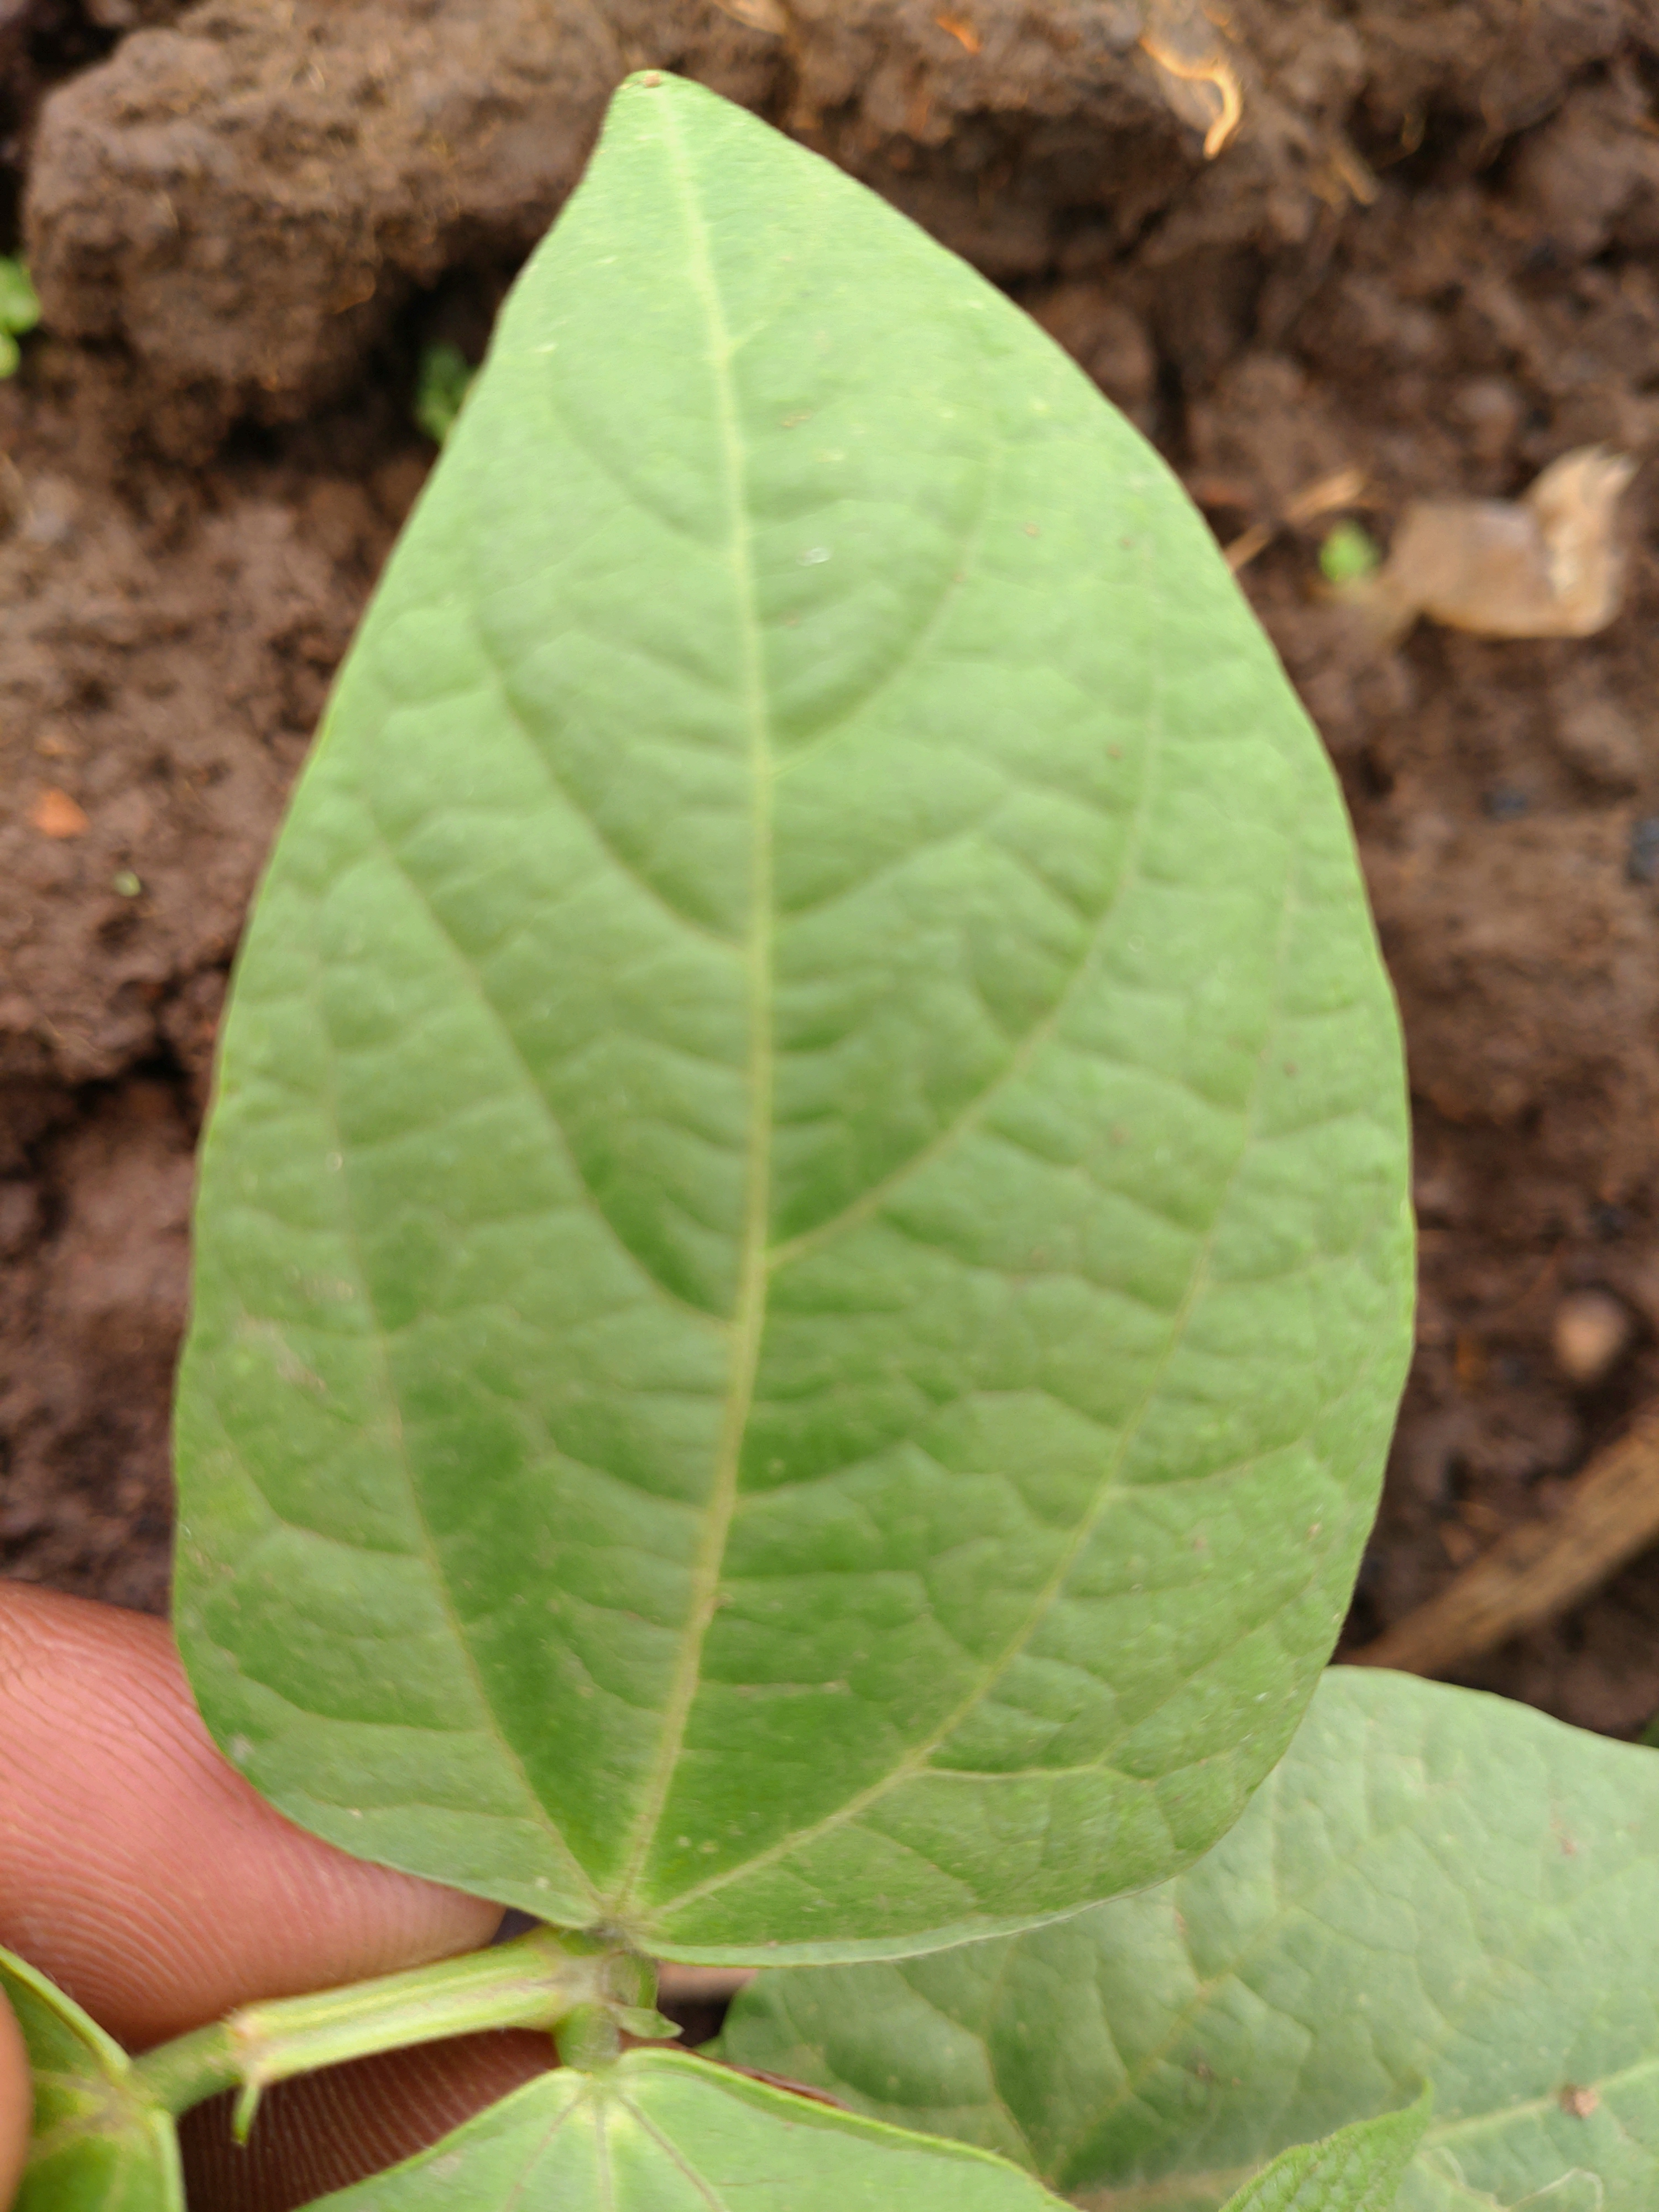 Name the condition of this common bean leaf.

healthy
